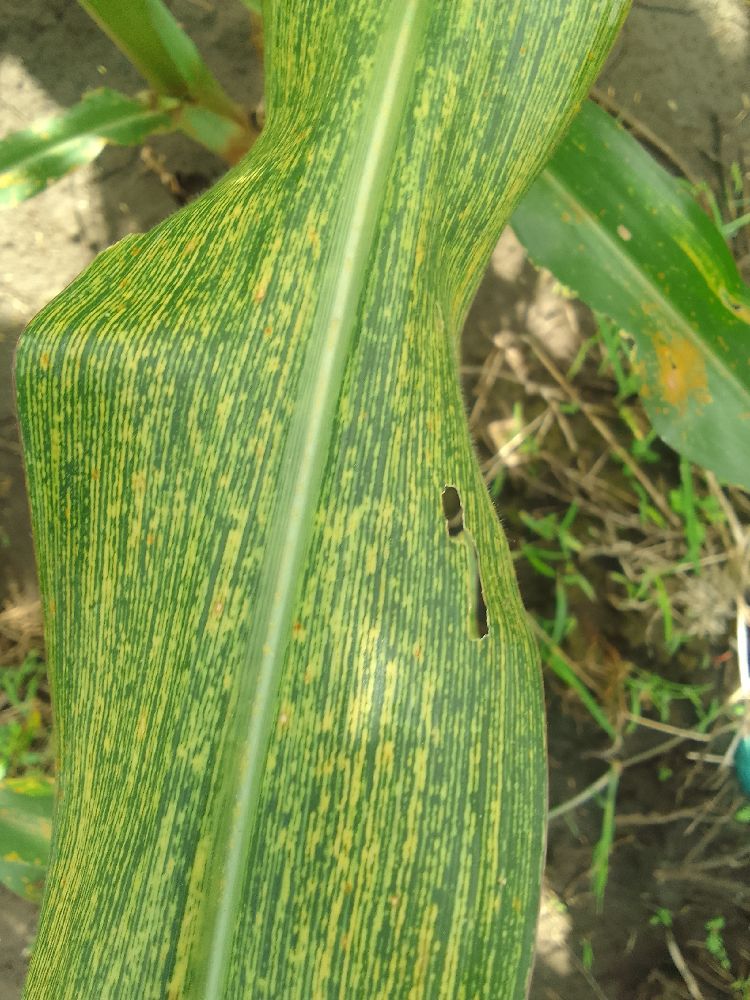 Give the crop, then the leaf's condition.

maize, maize streak virus
